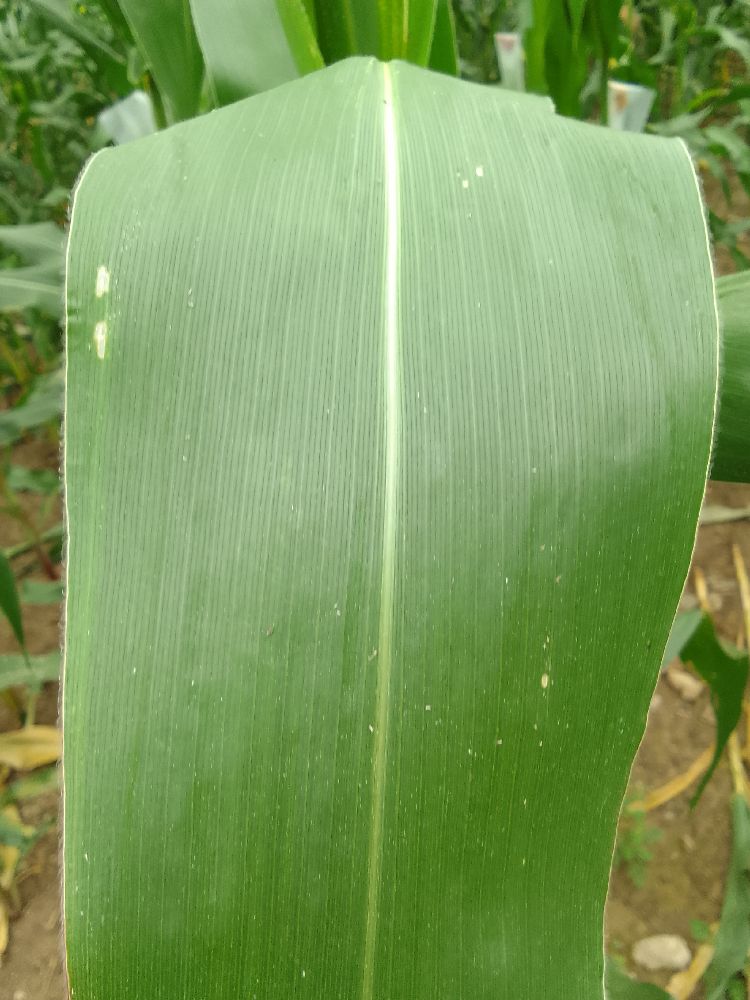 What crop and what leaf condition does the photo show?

maize, healthy
